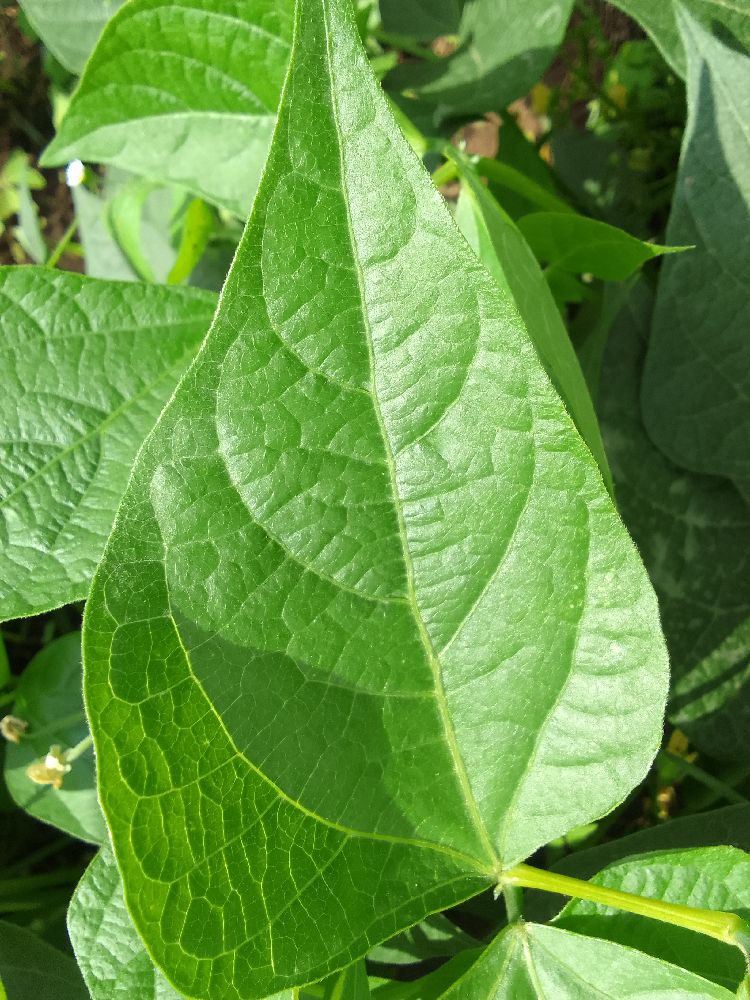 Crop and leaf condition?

common bean, healthy
